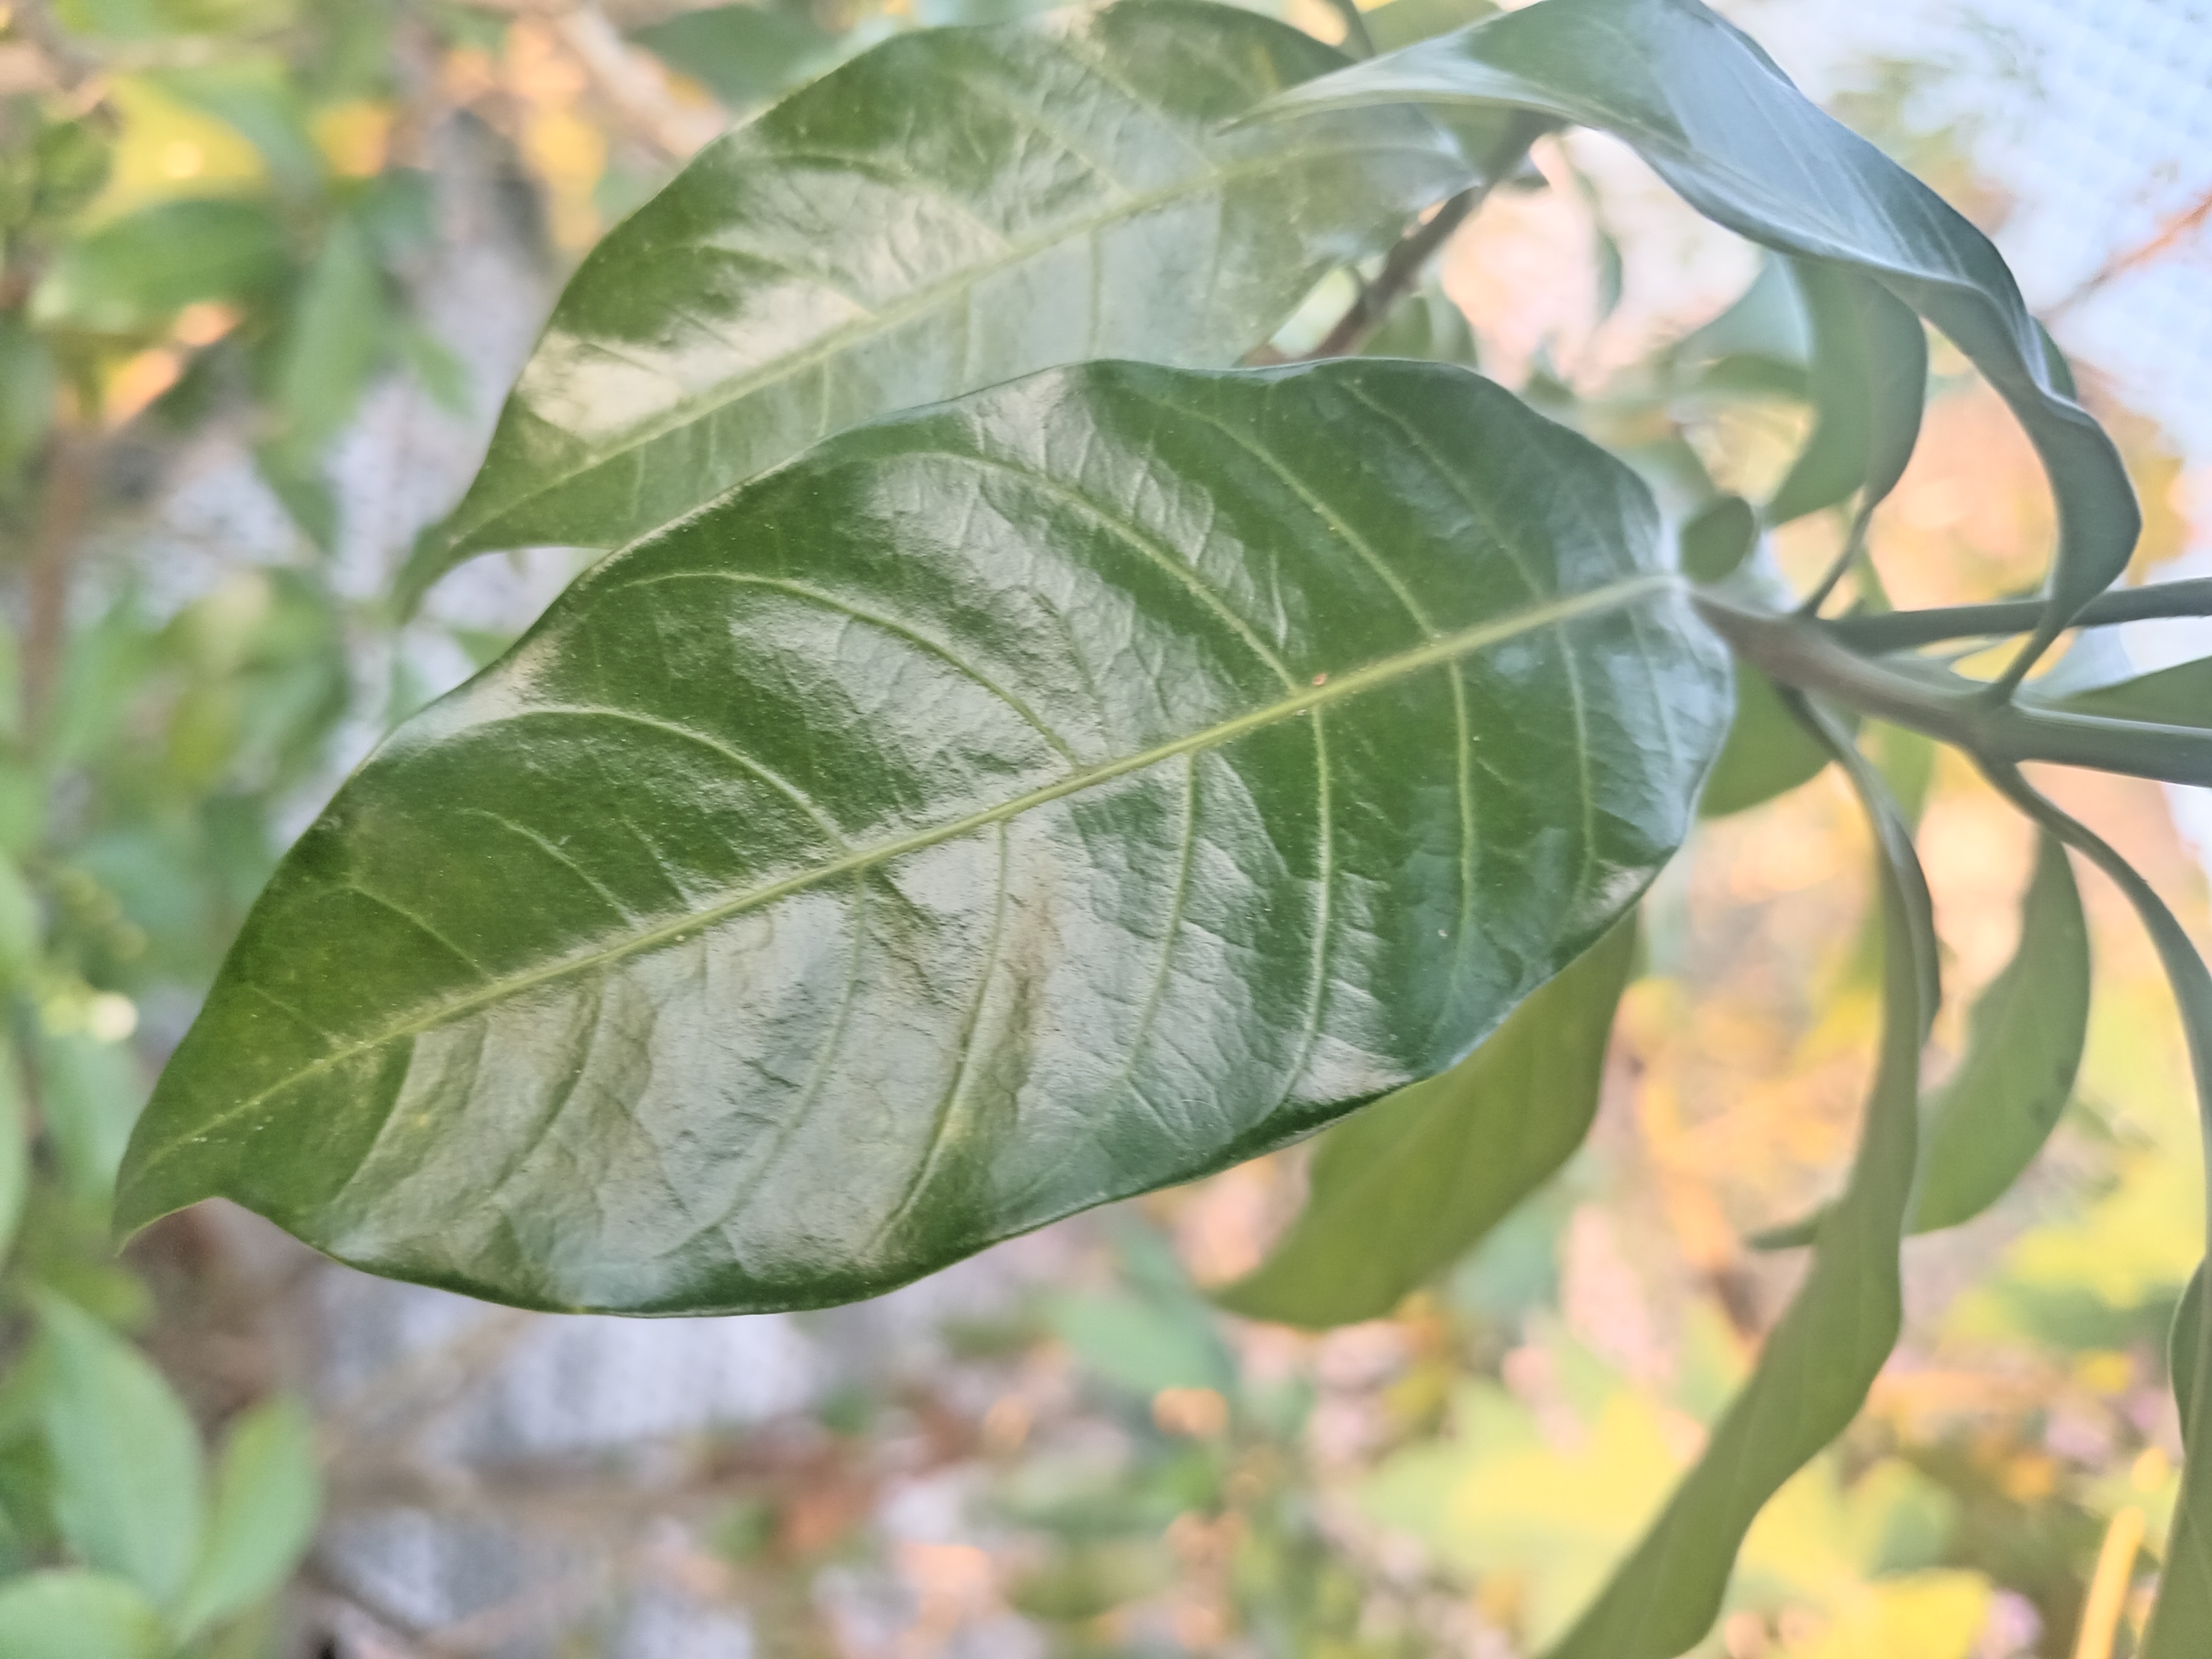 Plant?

togor
